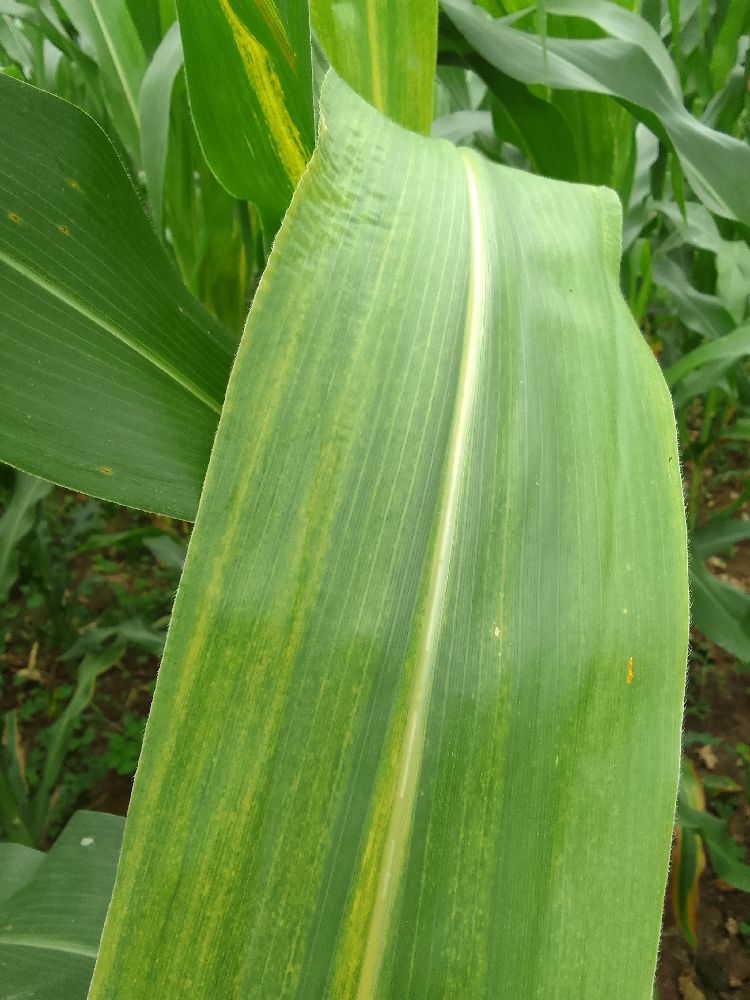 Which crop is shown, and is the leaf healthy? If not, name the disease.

maize, maize lethal necrosis
